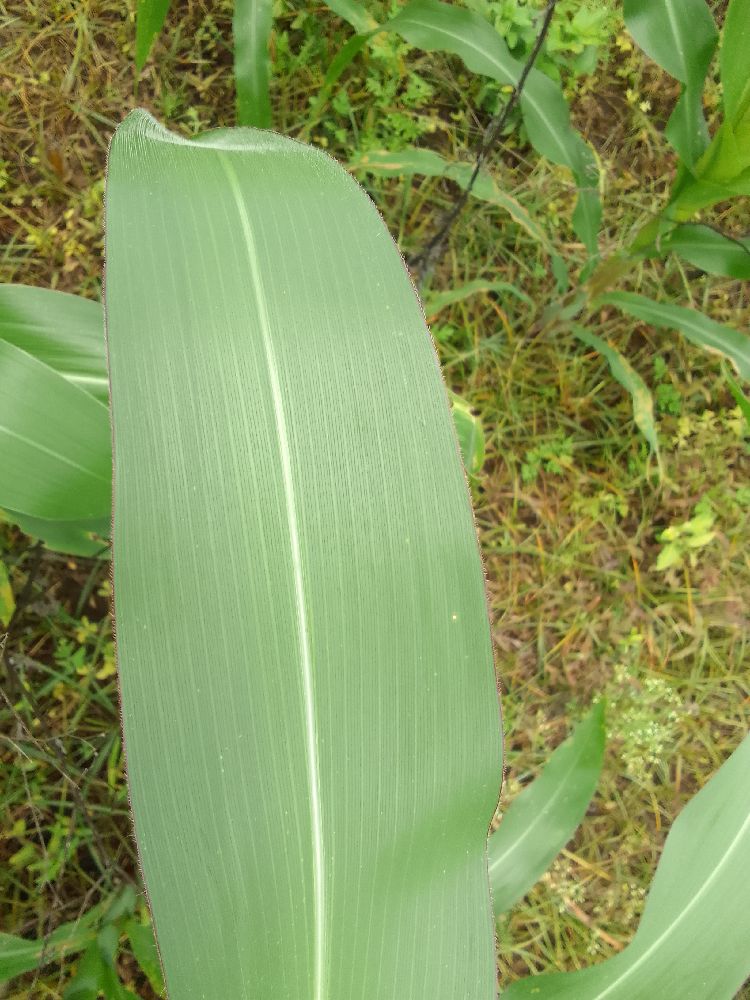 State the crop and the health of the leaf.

maize, healthy
